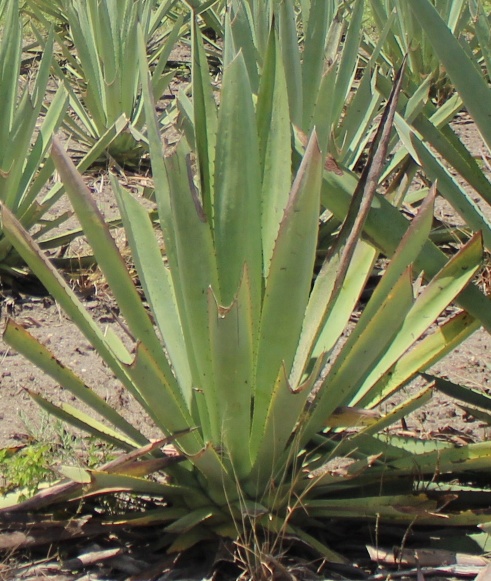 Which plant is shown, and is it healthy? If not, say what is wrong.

agave, yellow
